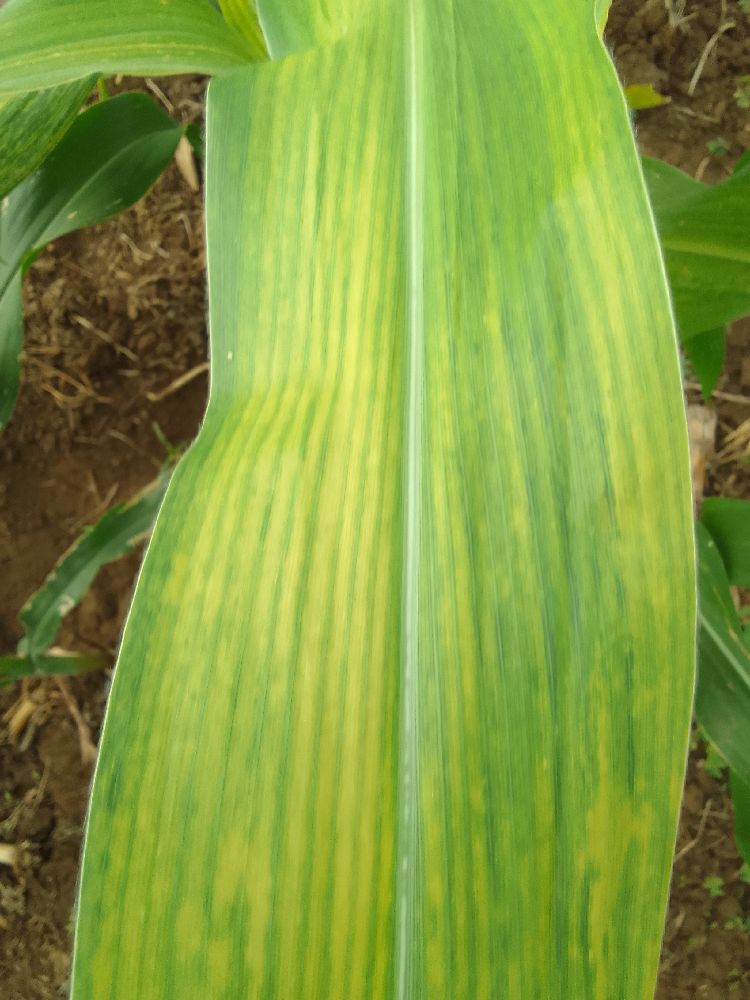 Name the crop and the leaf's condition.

maize, maize lethal necrosis
